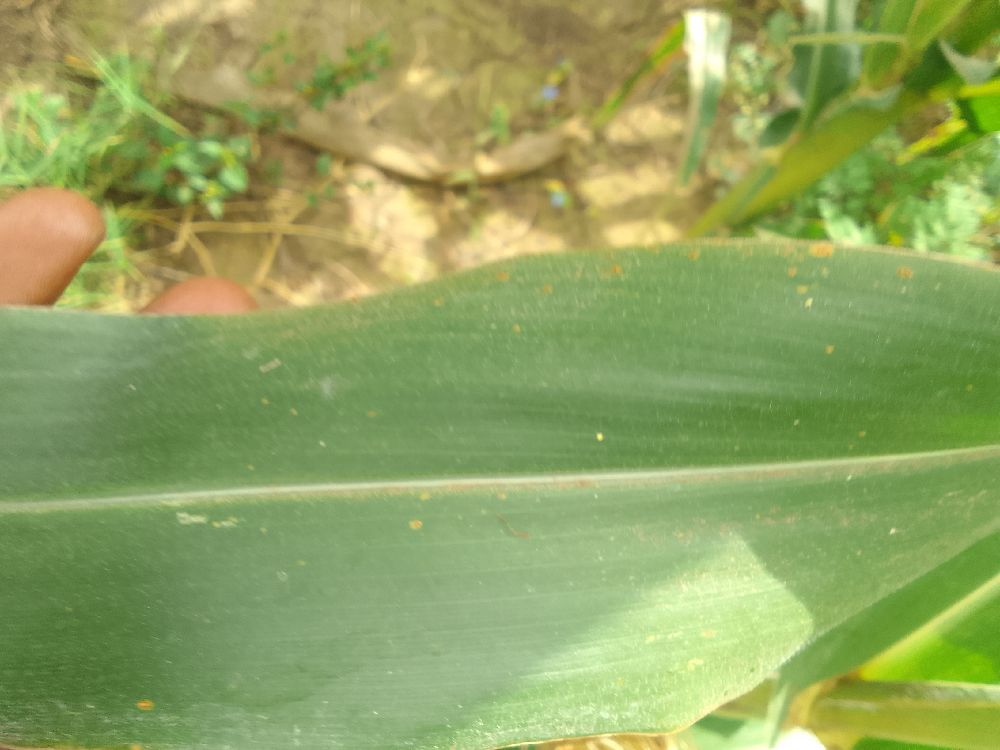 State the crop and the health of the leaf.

maize, healthy
